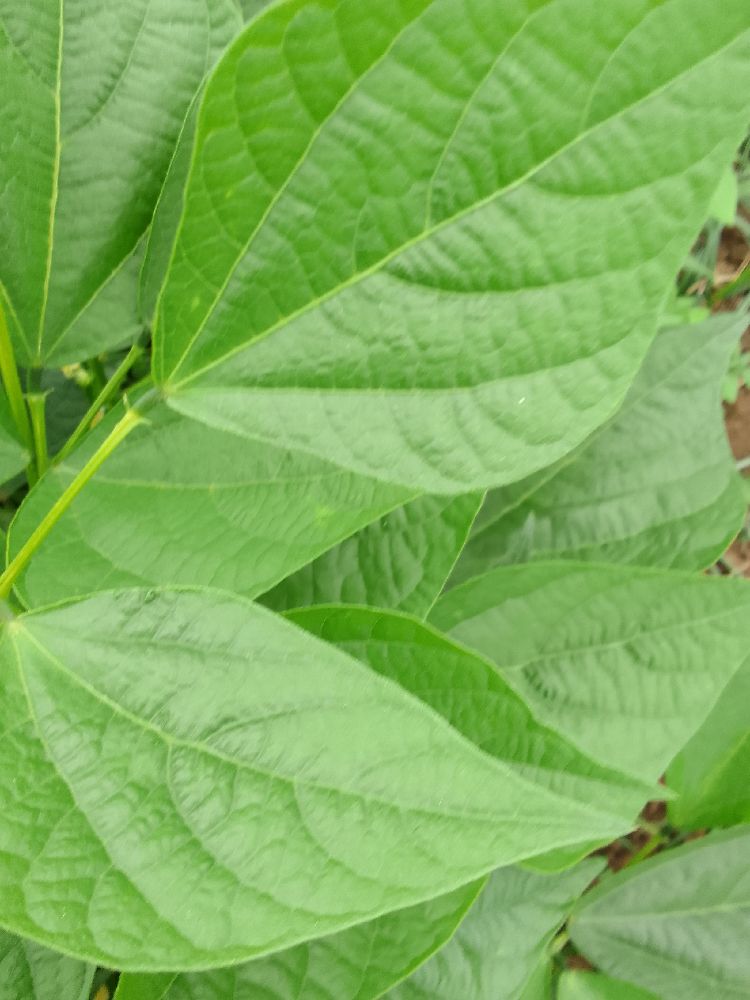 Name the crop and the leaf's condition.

common bean, healthy
